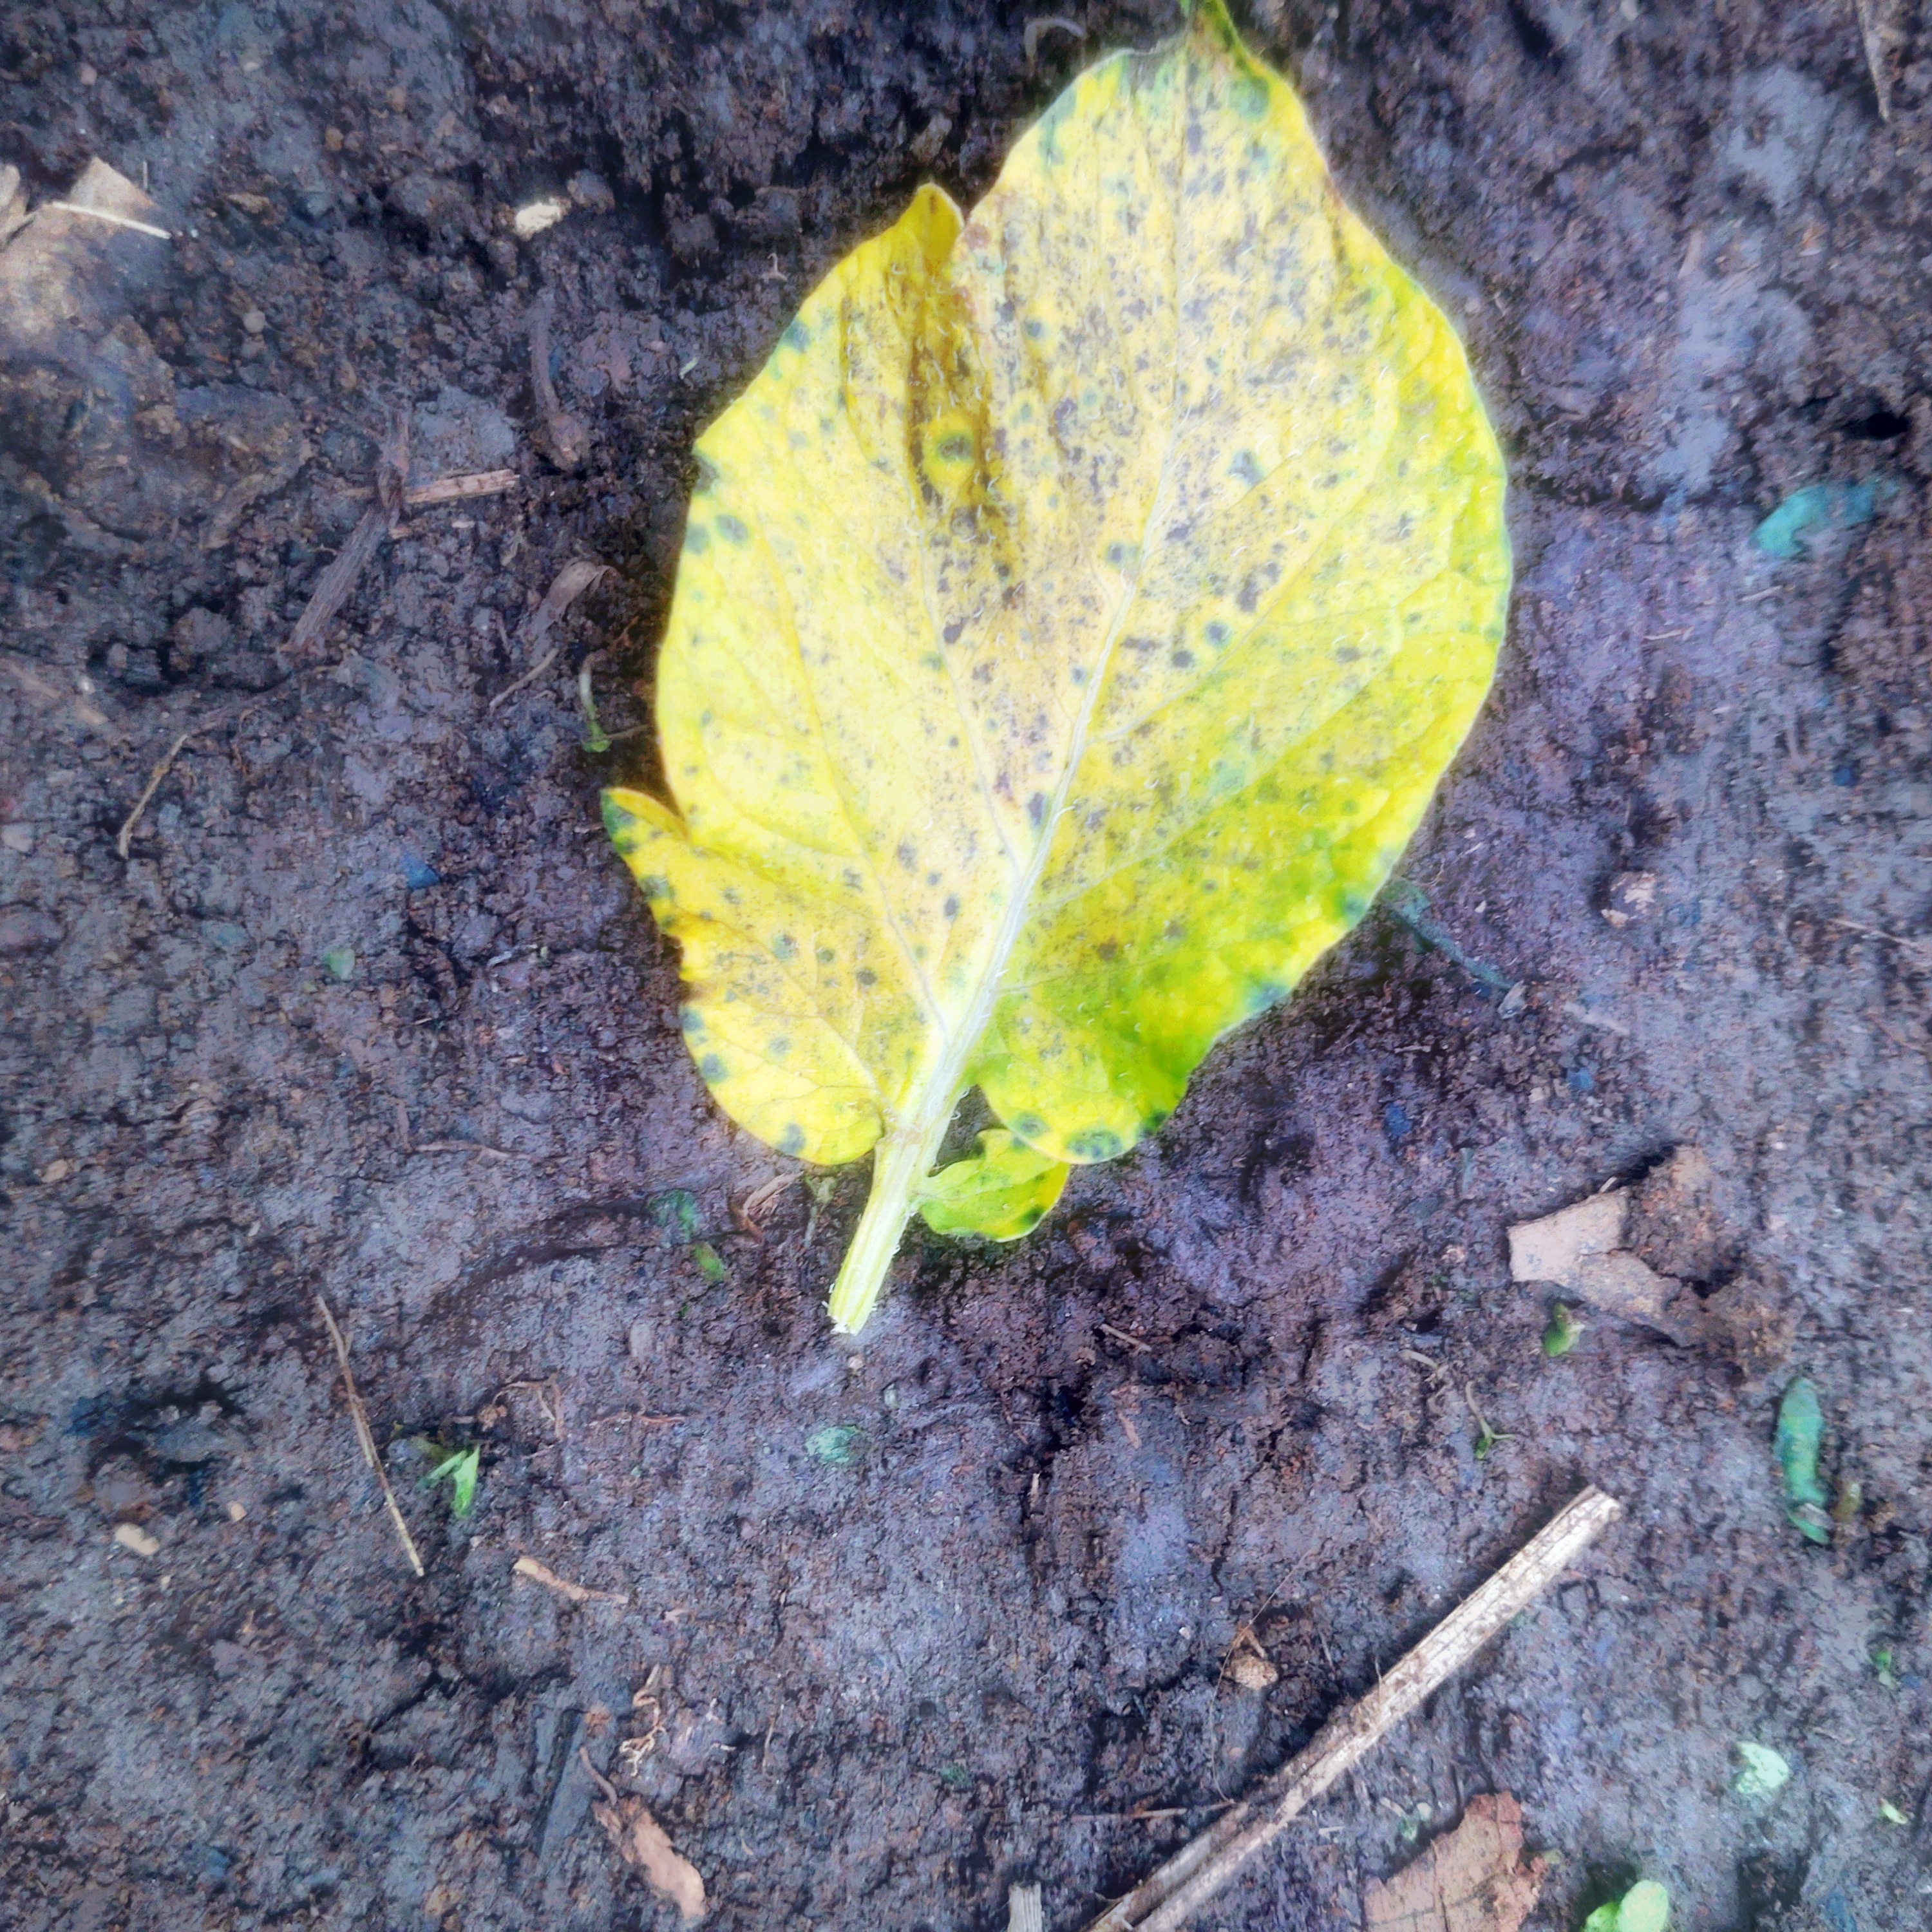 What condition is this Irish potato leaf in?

late blight
